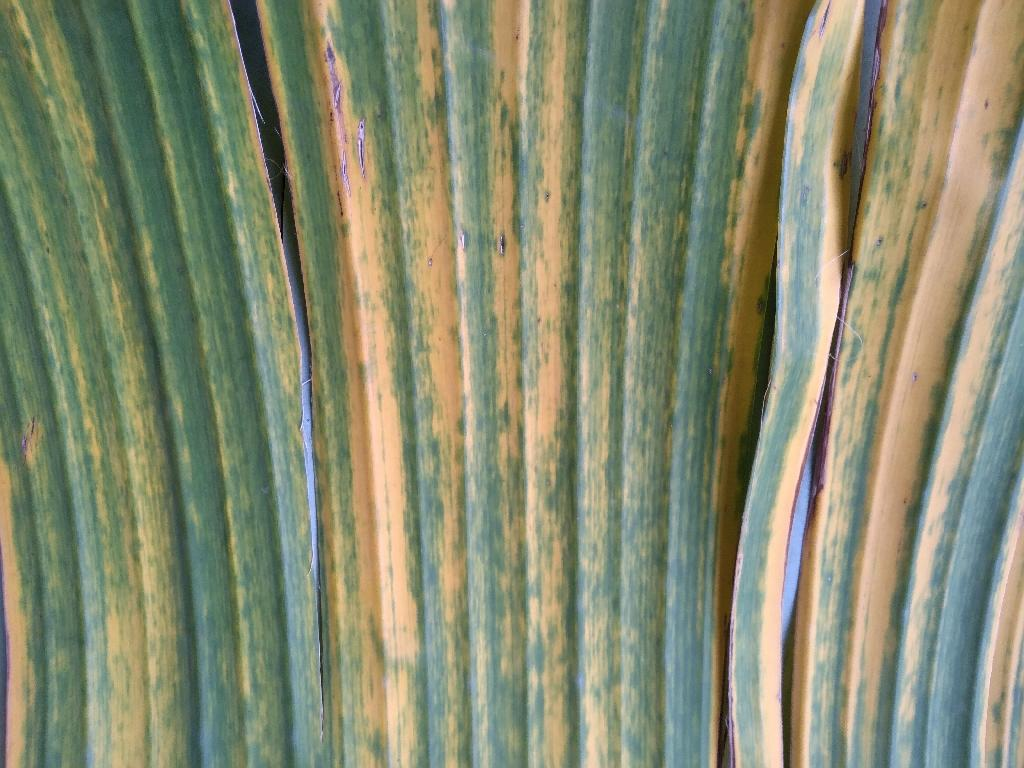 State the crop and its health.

banana, fusarium wilt race 1
